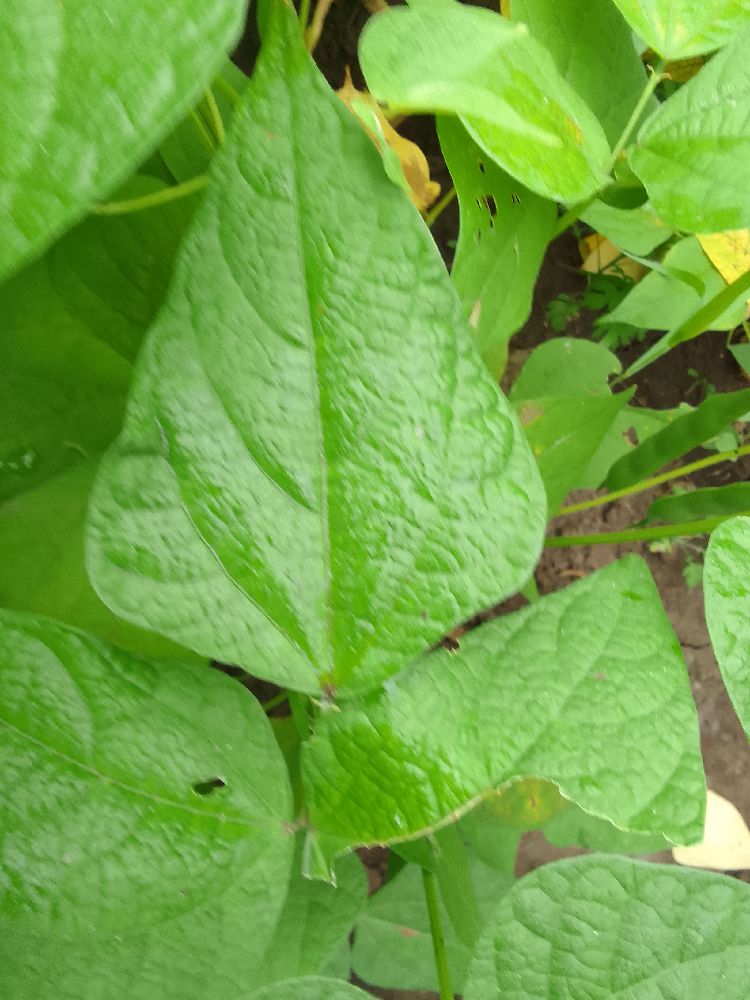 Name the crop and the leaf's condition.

common bean, healthy
